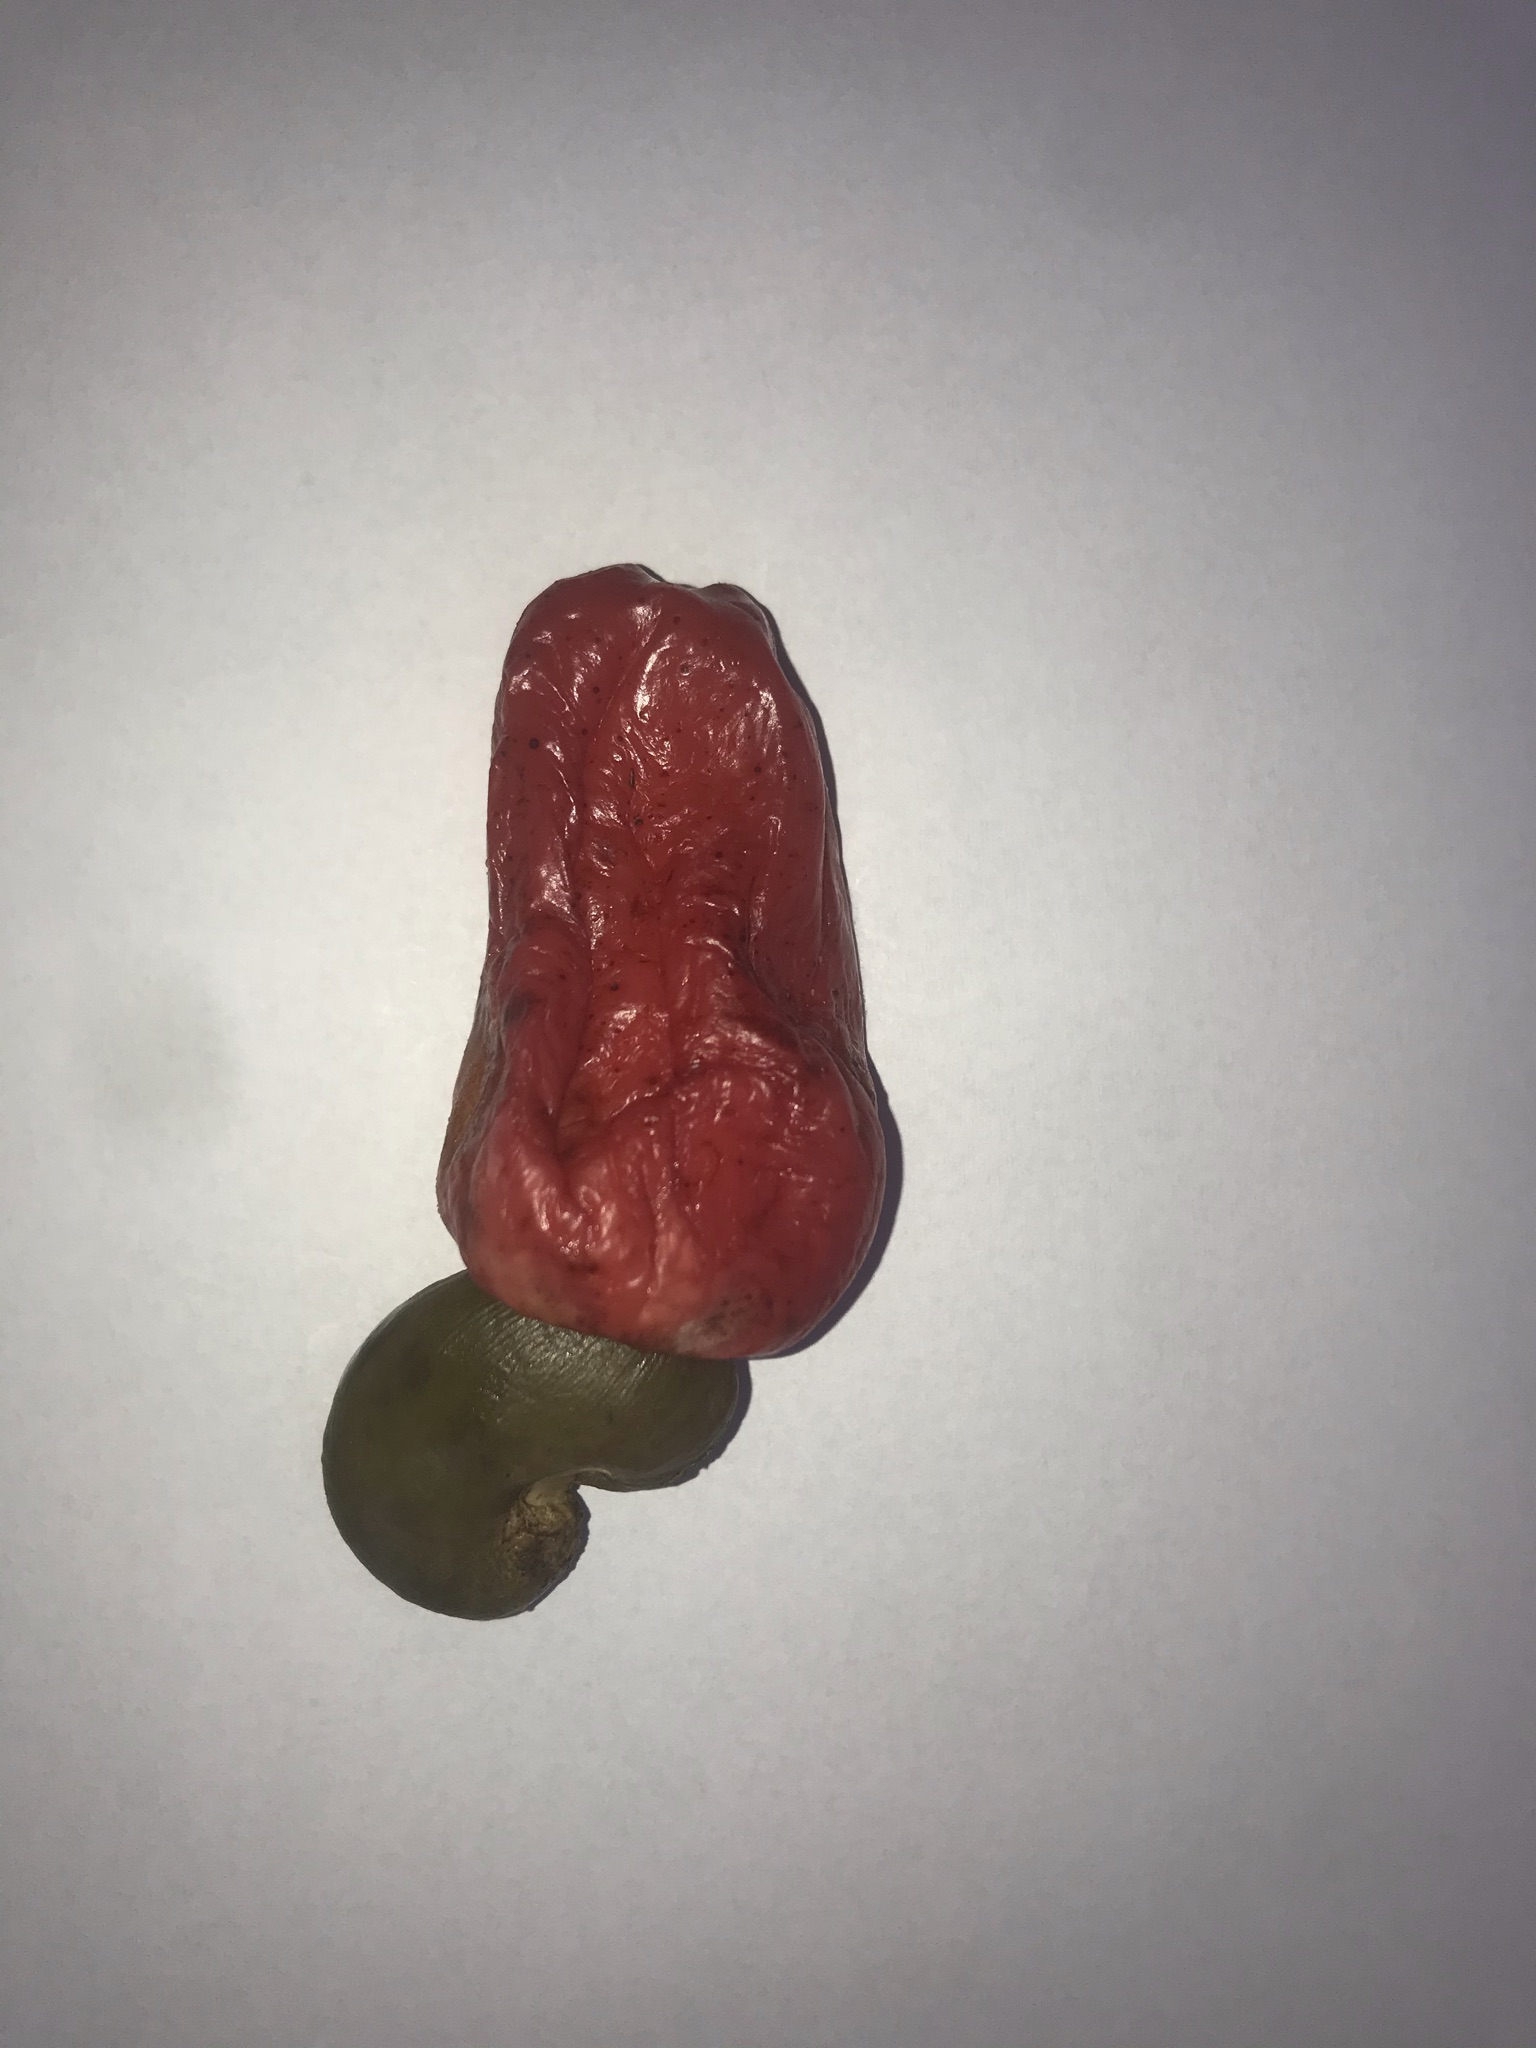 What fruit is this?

caju vermelho
